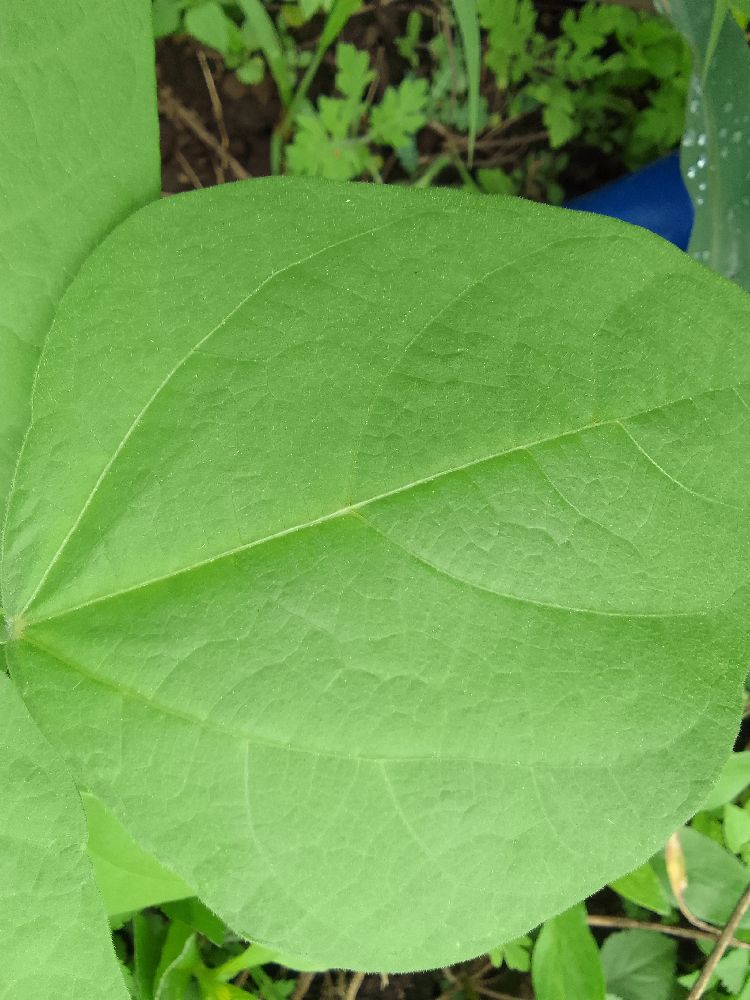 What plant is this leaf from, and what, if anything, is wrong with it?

common bean, healthy
